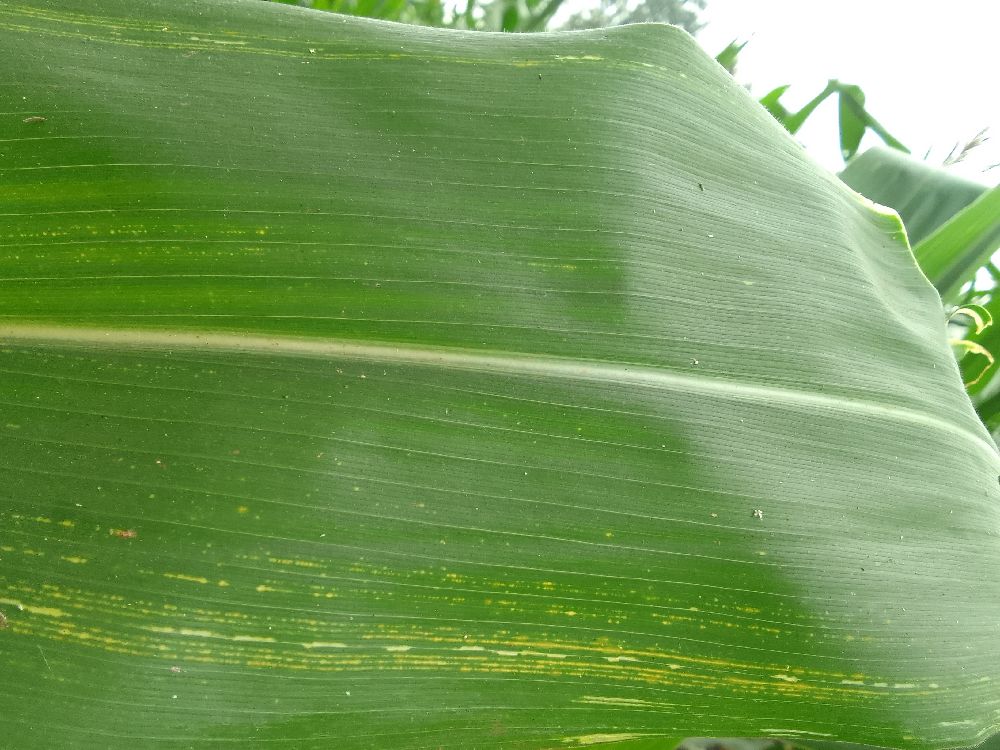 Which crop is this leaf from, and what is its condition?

maize, maize streak virus
